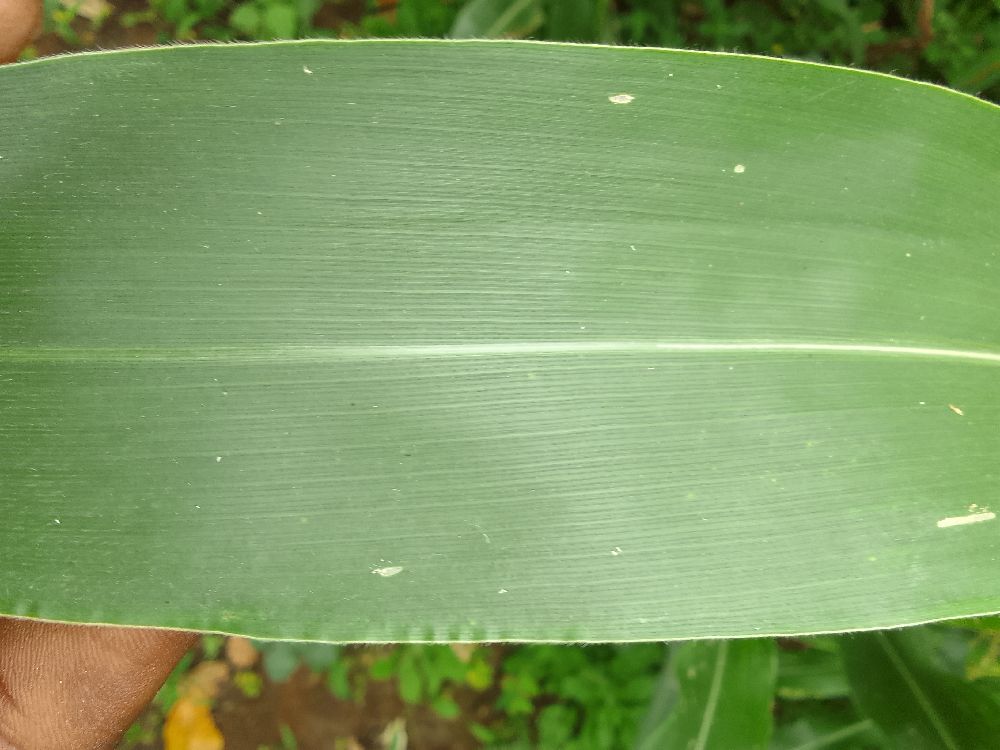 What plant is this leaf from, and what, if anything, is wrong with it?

maize, healthy
